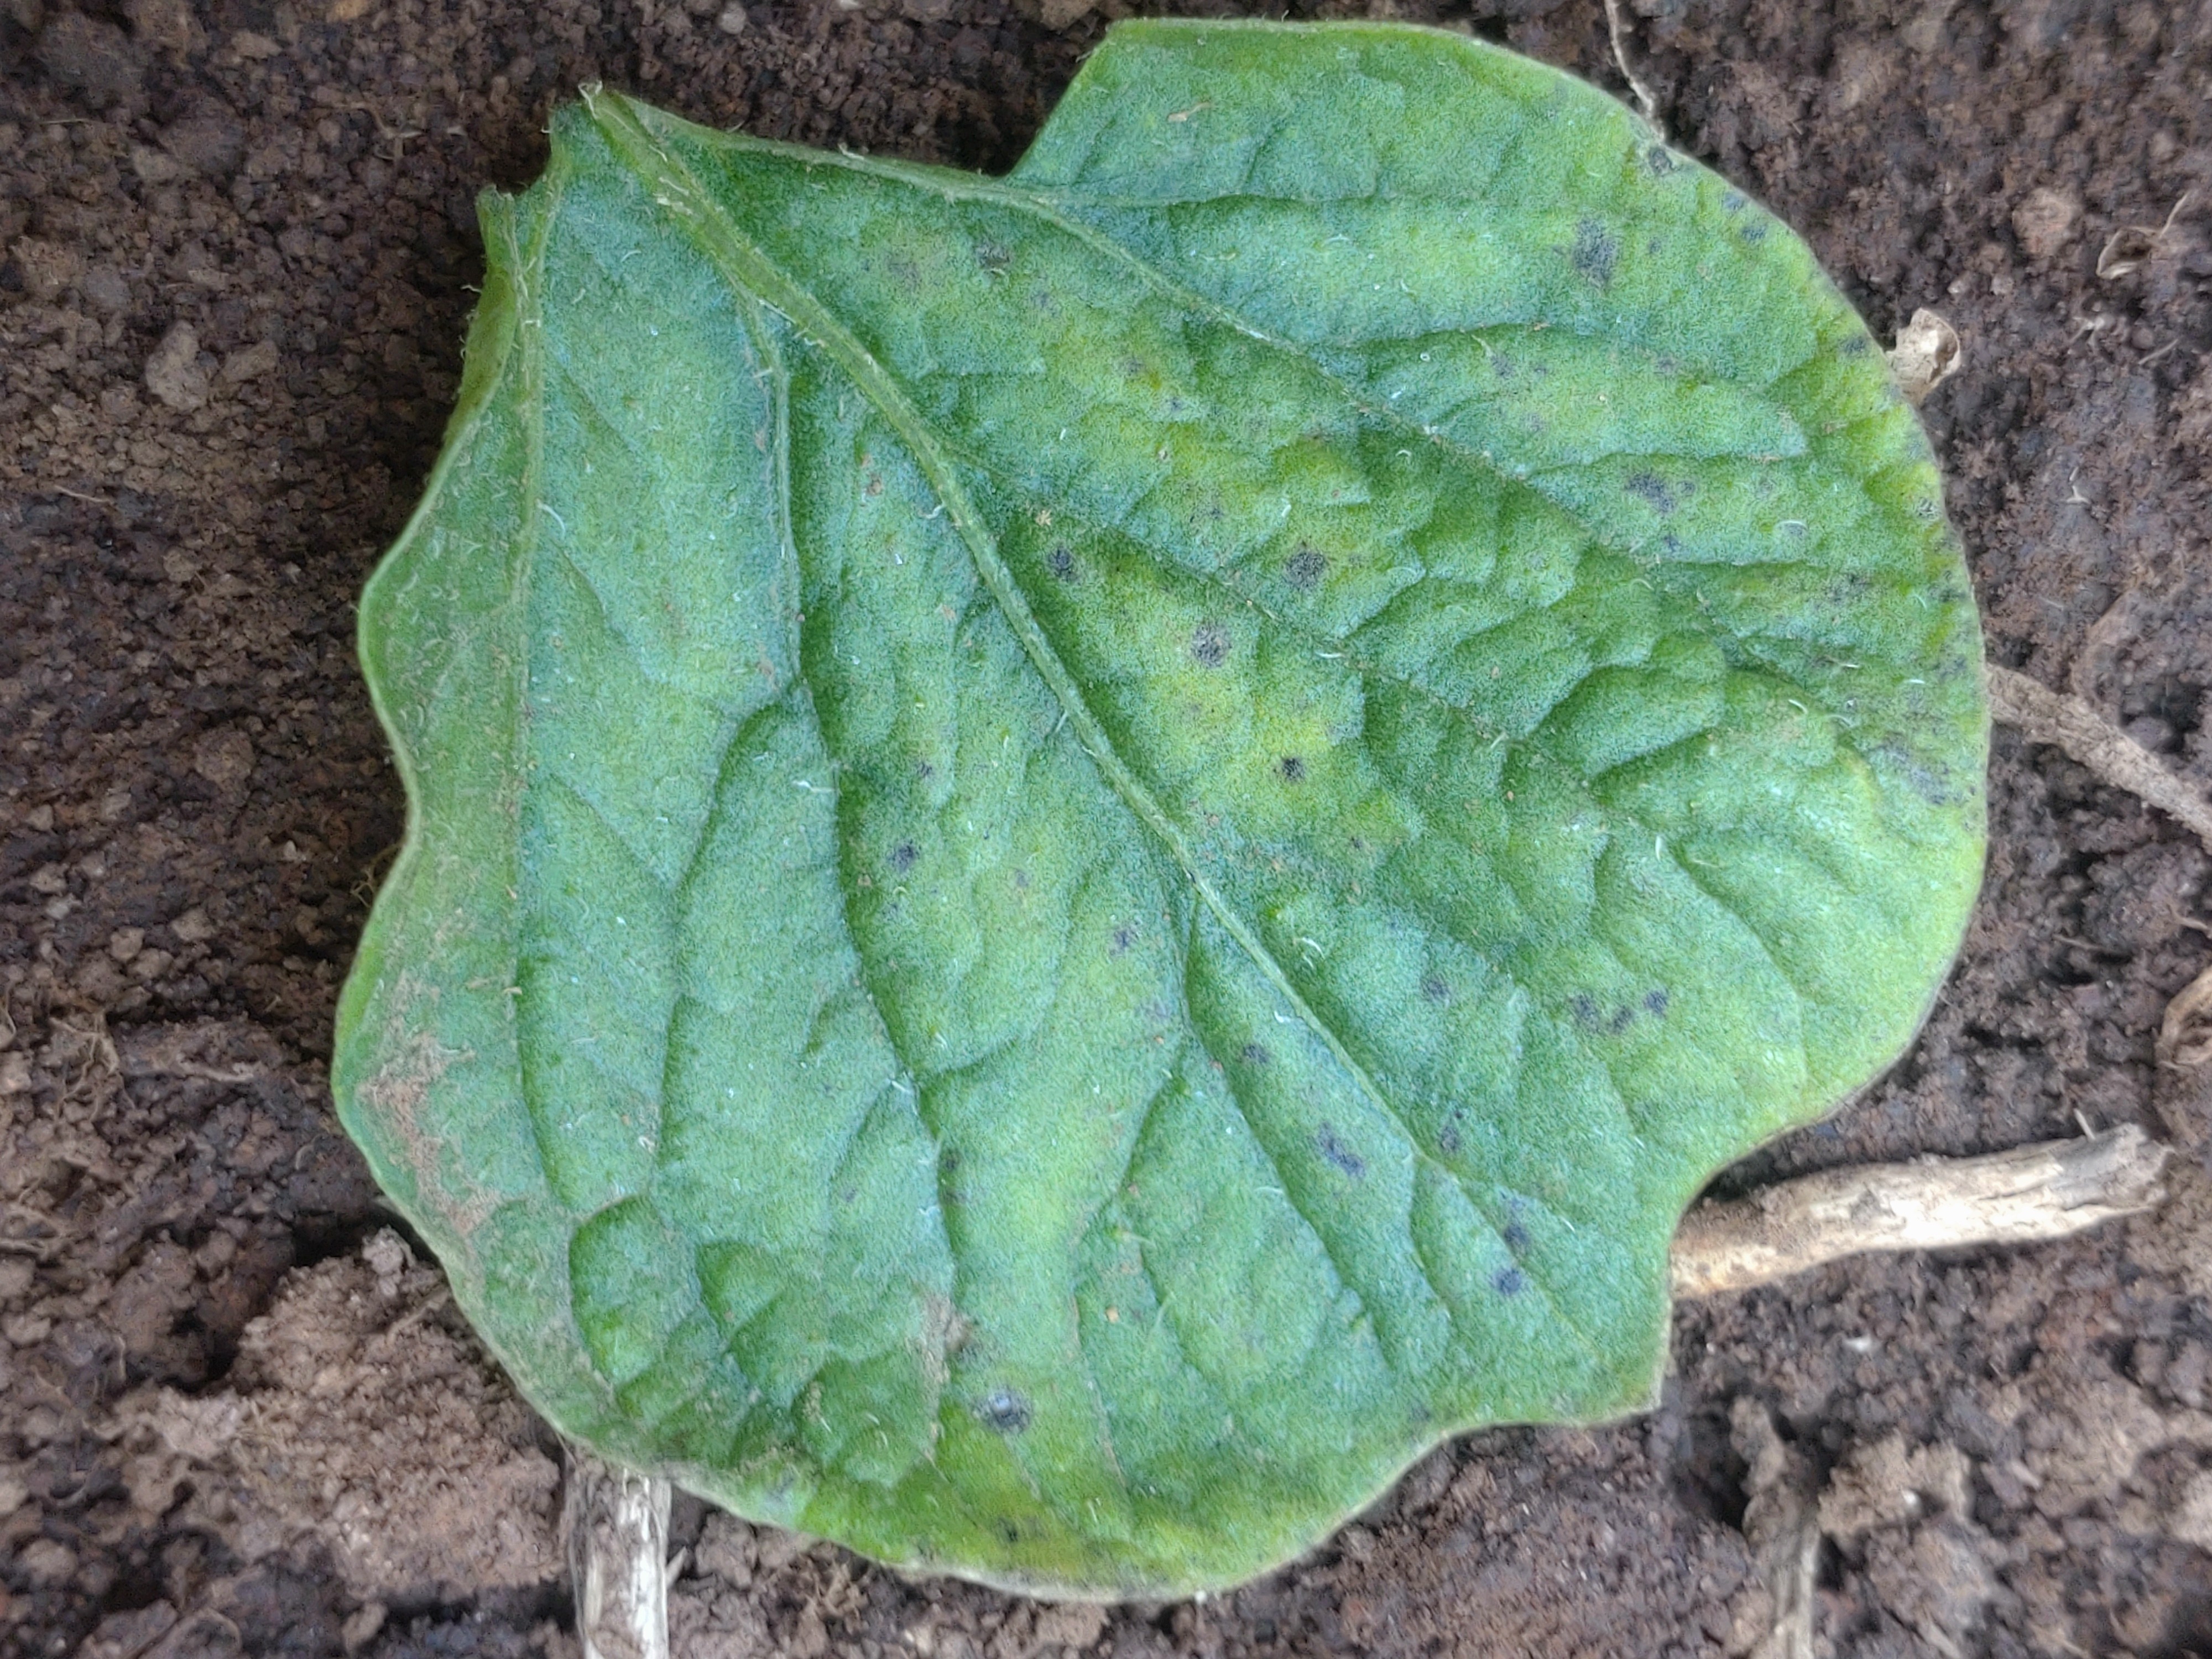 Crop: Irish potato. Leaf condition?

late blight
